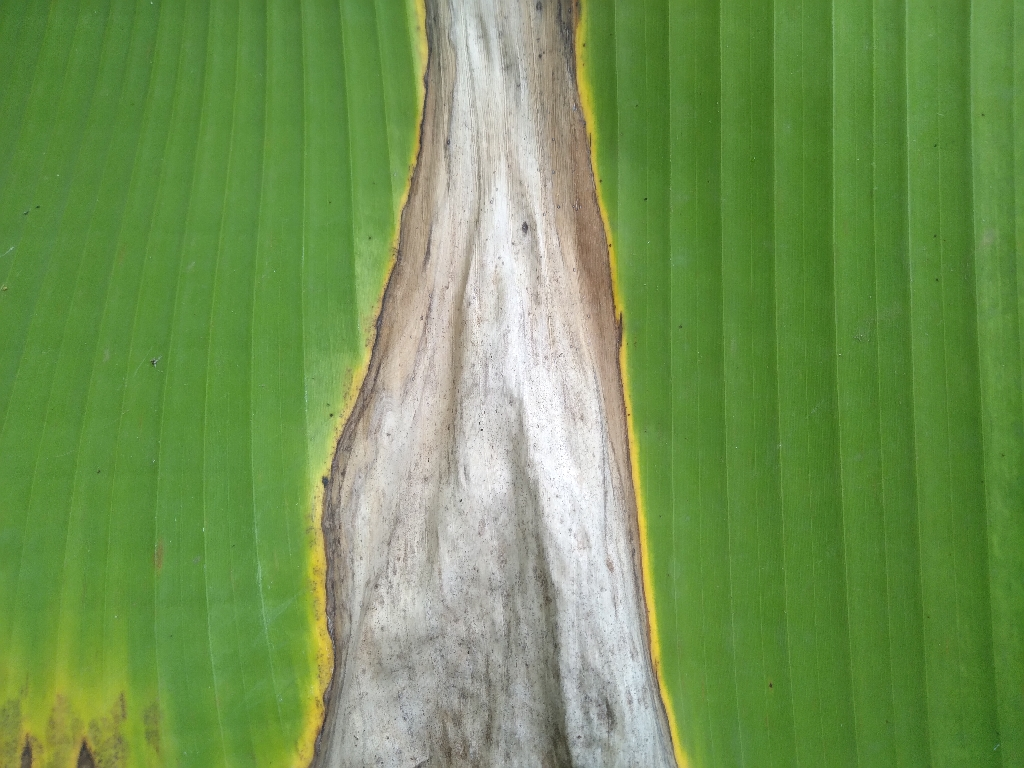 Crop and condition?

banana, black sigatoka
